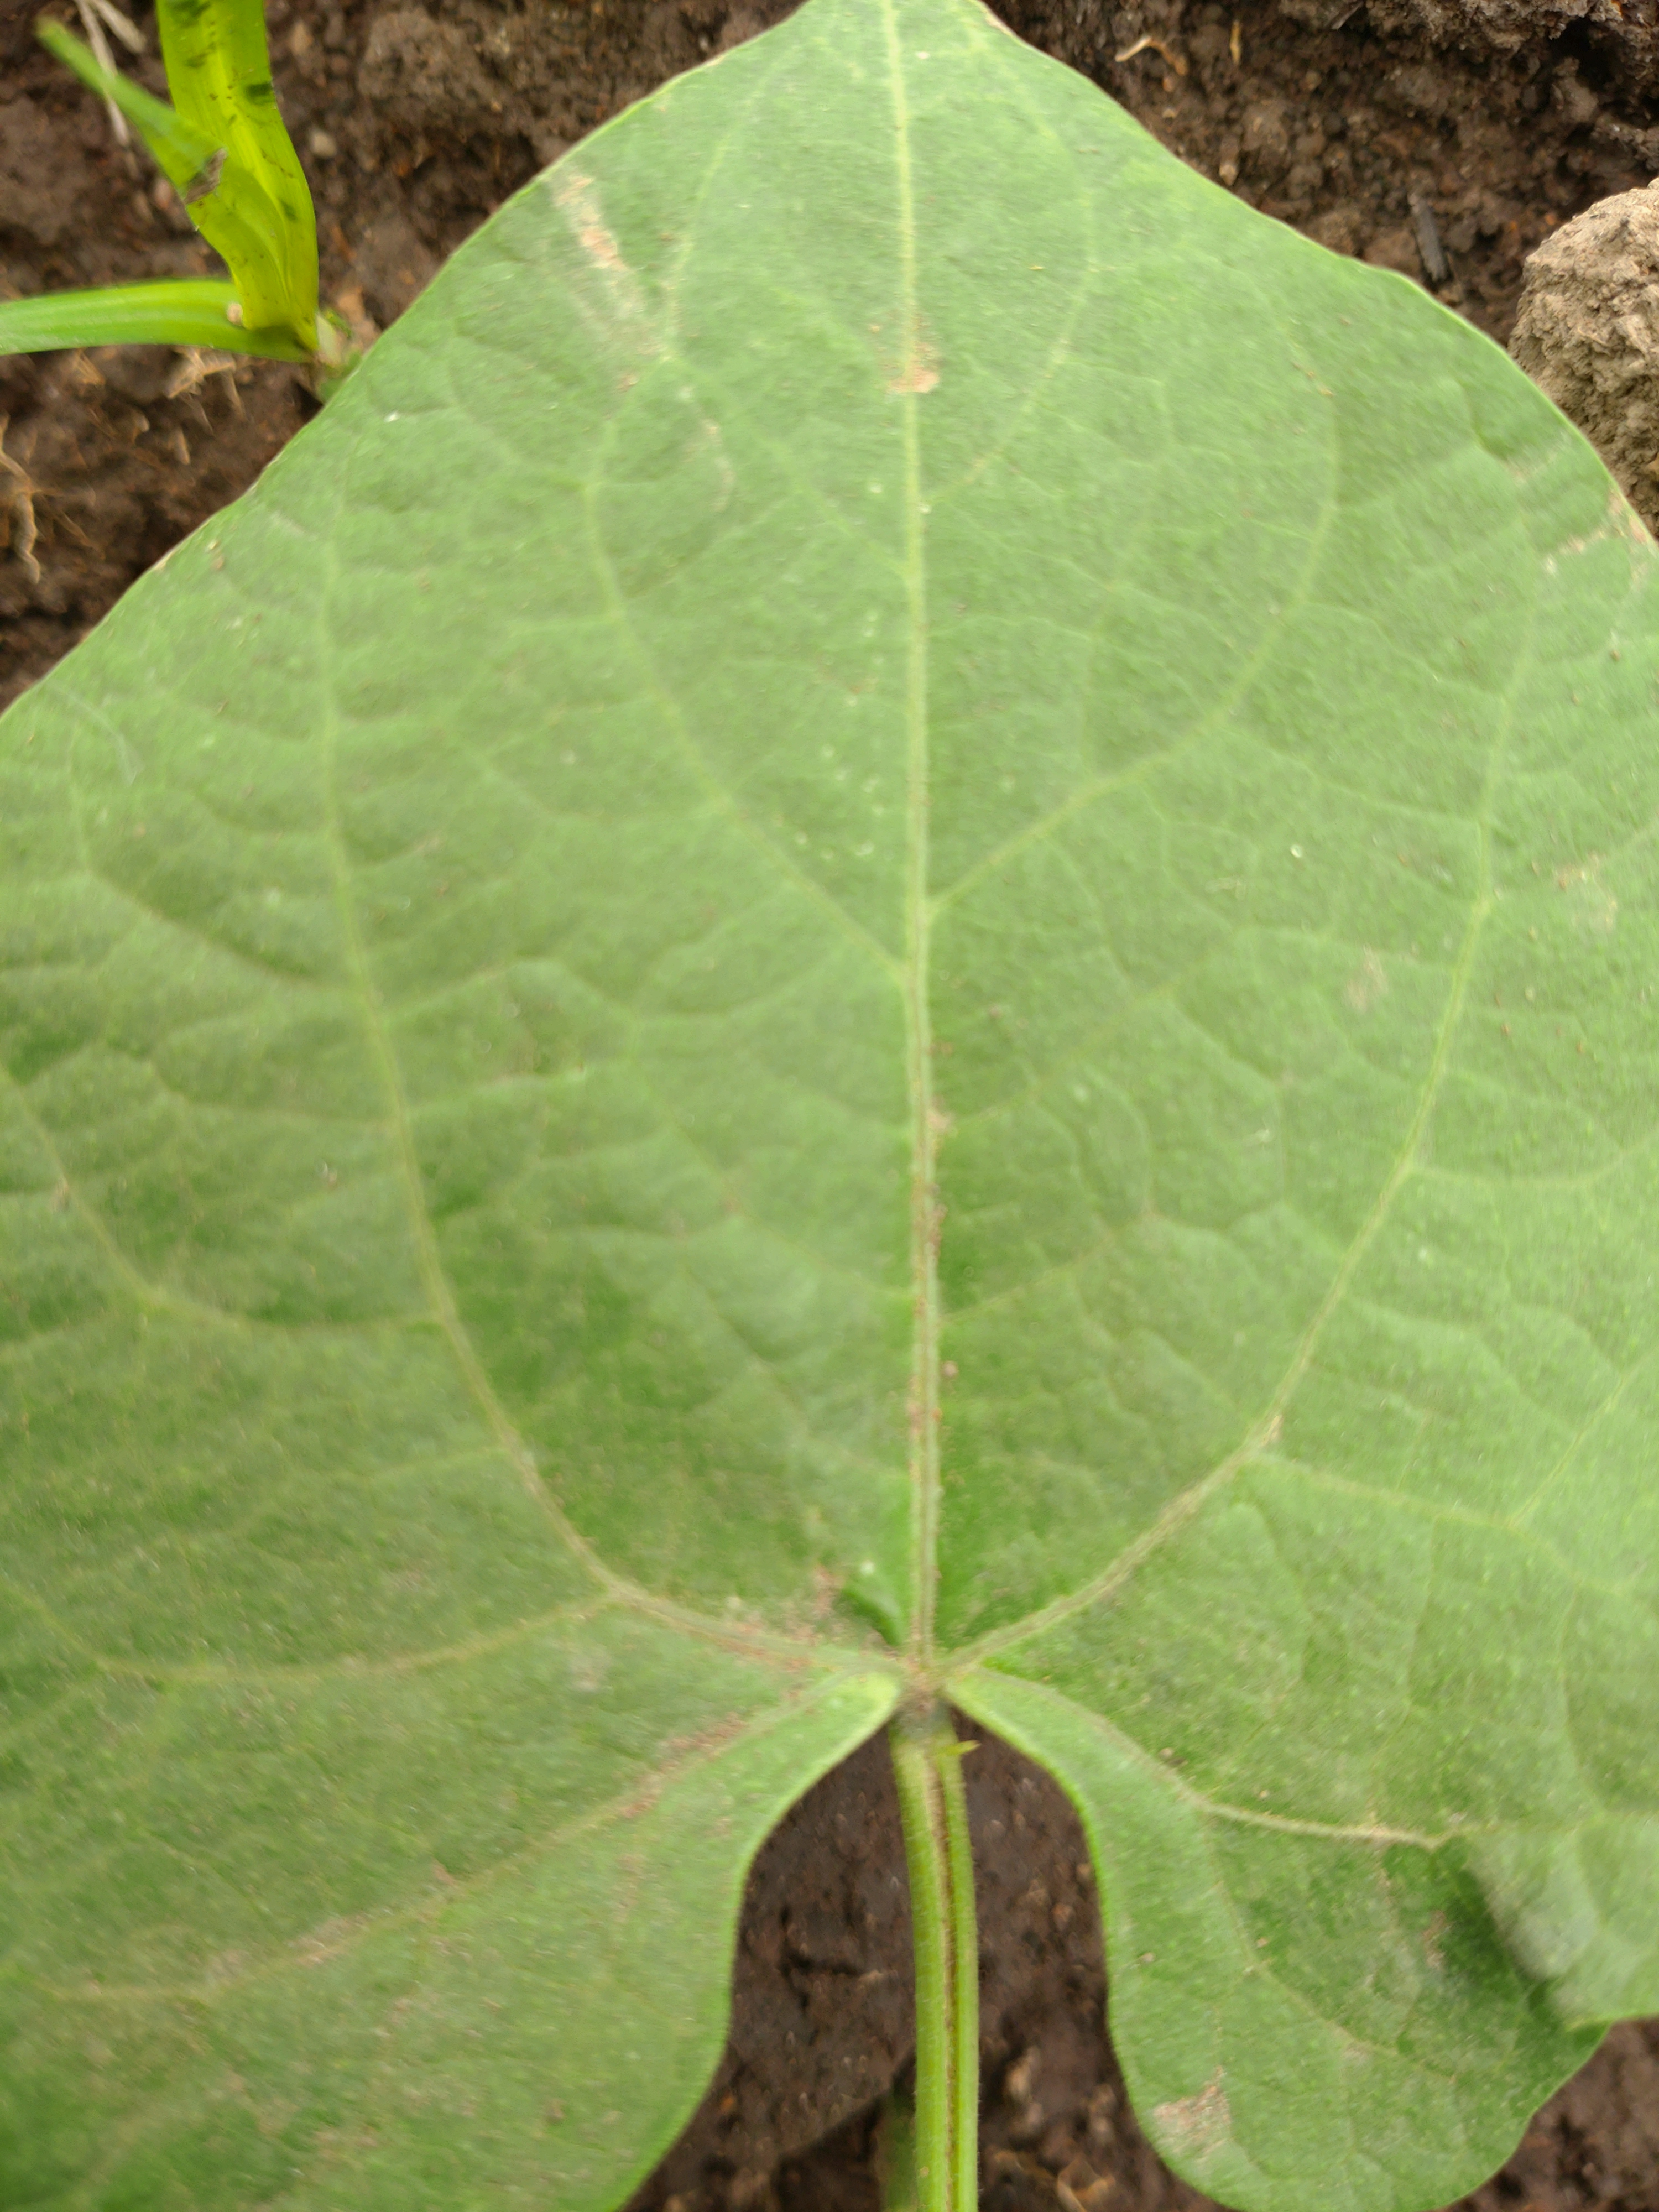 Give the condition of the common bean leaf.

healthy
